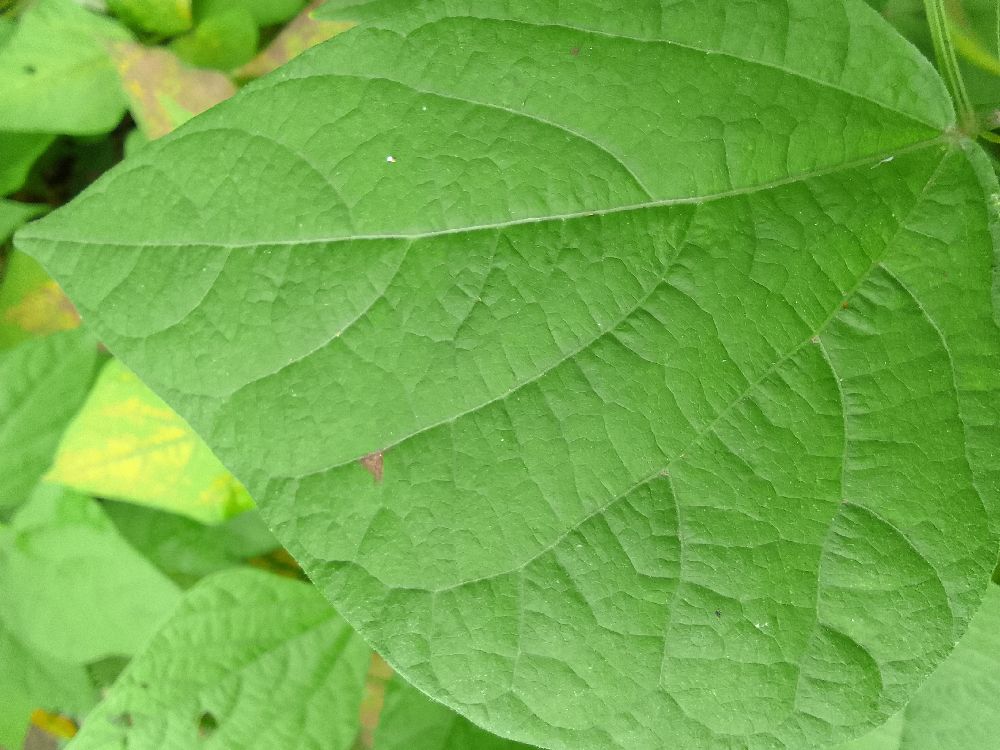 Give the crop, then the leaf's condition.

common bean, healthy
